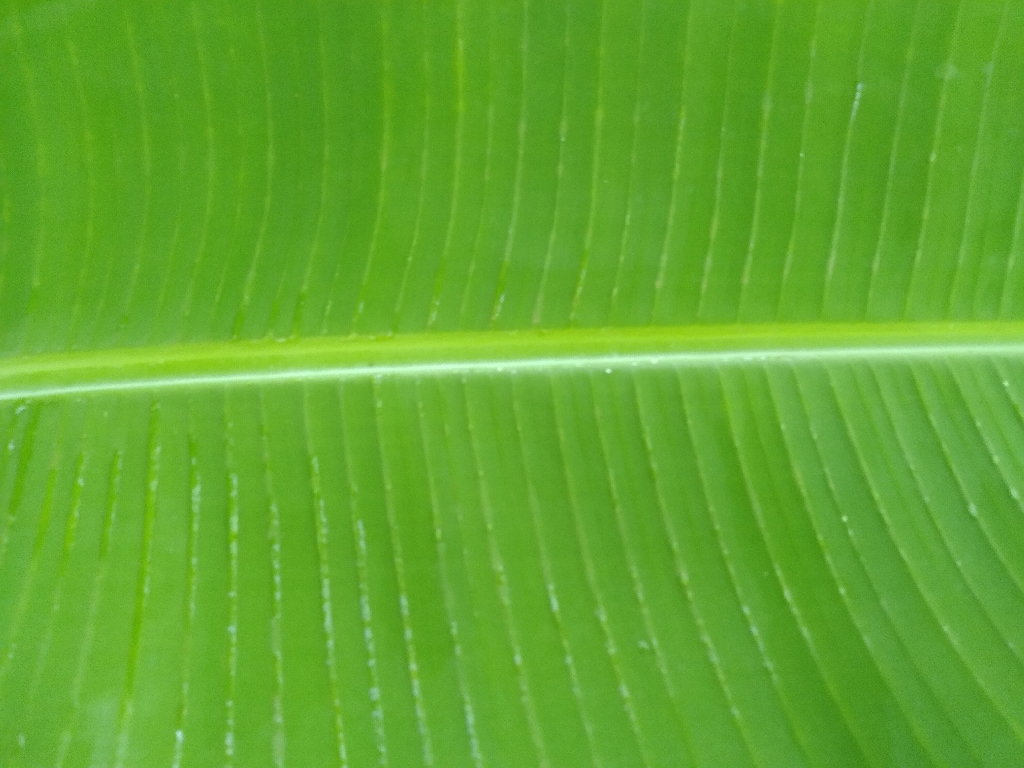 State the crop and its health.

banana, healthy
